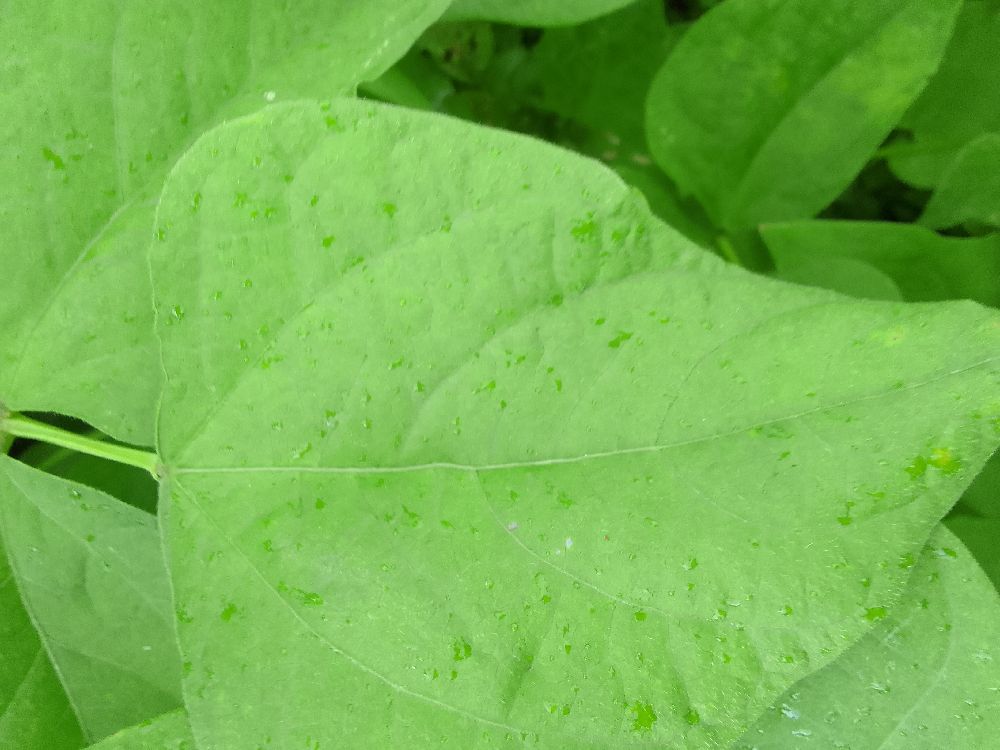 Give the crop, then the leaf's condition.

common bean, healthy
